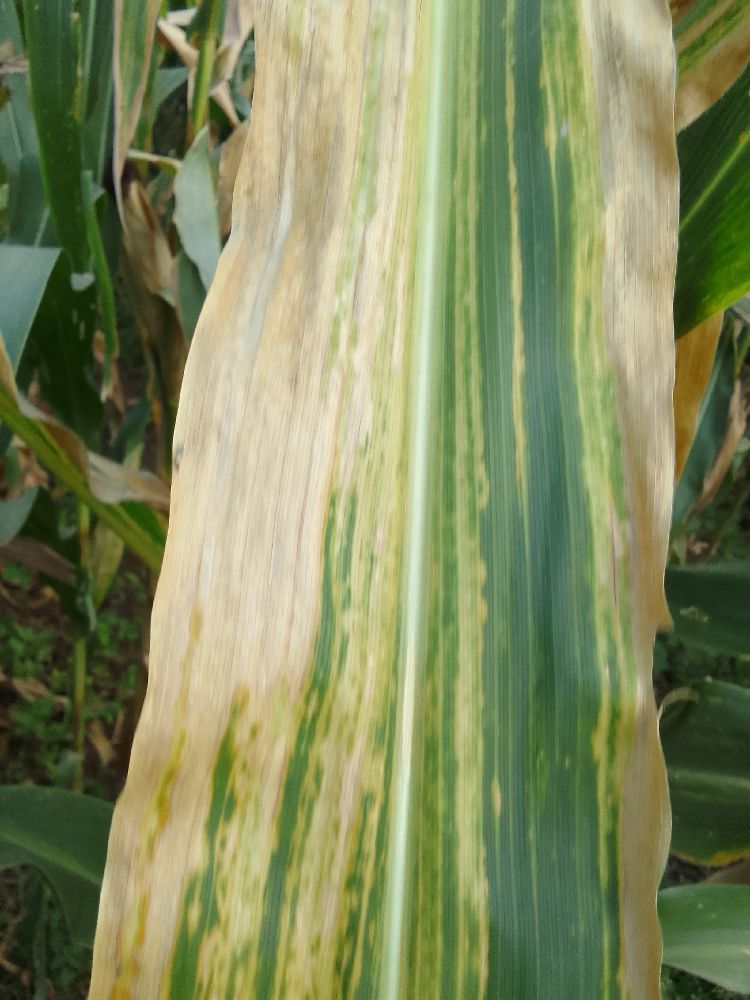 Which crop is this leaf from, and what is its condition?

maize, maize lethal necrosis
